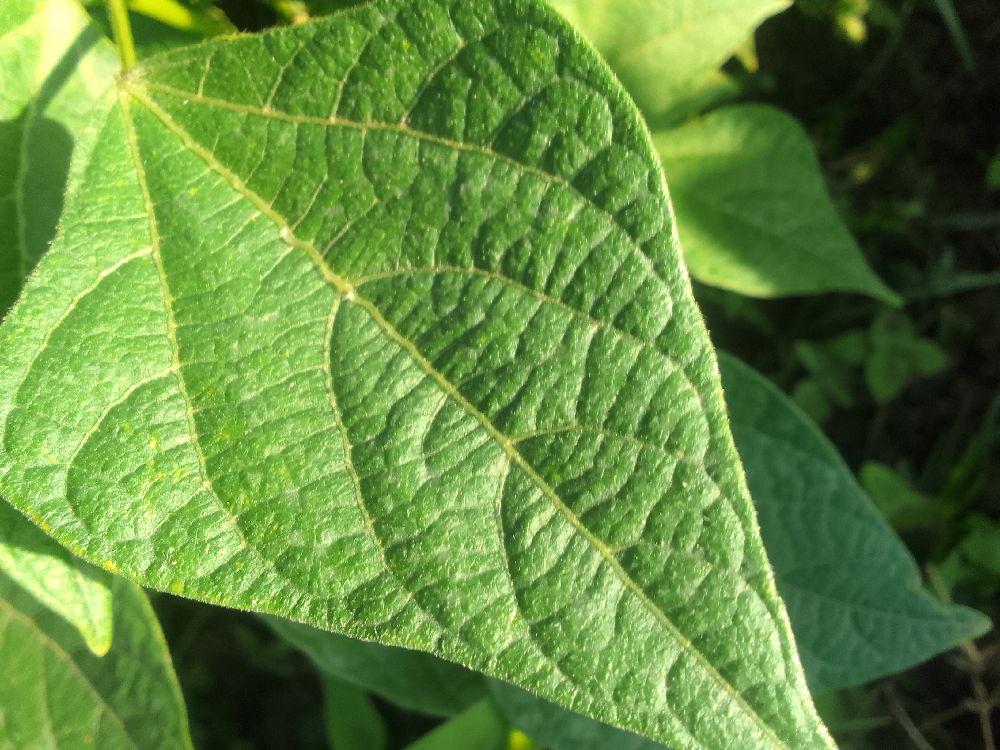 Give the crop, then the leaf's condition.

common bean, healthy
